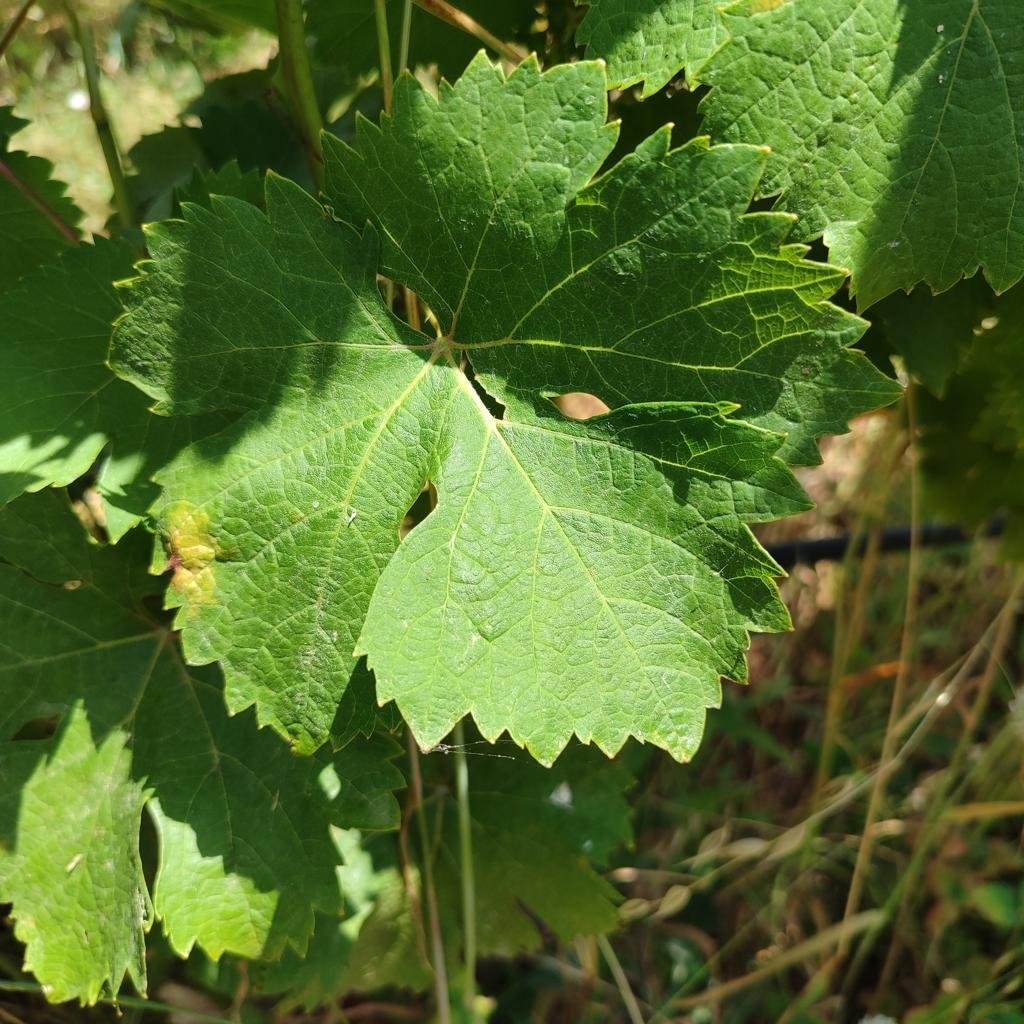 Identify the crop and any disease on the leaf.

grapevine, downy mildew
